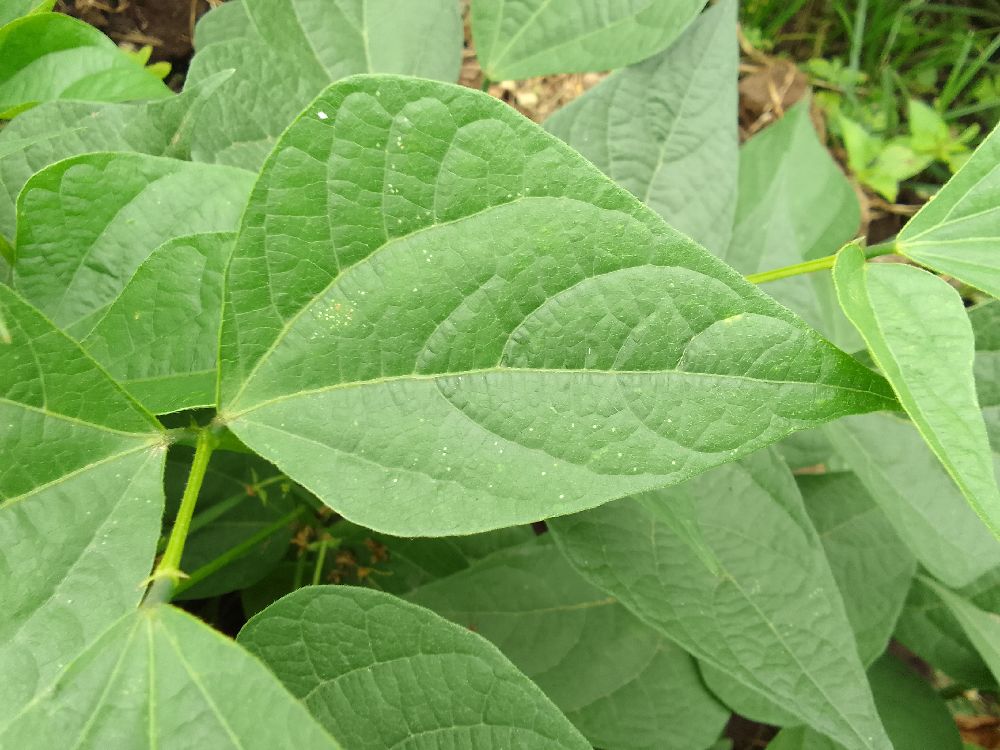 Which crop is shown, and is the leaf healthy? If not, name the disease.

common bean, healthy
